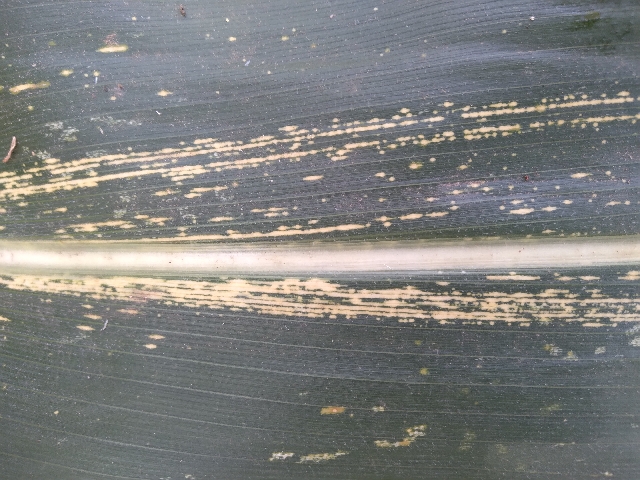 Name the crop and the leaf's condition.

maize, maize streak virus
